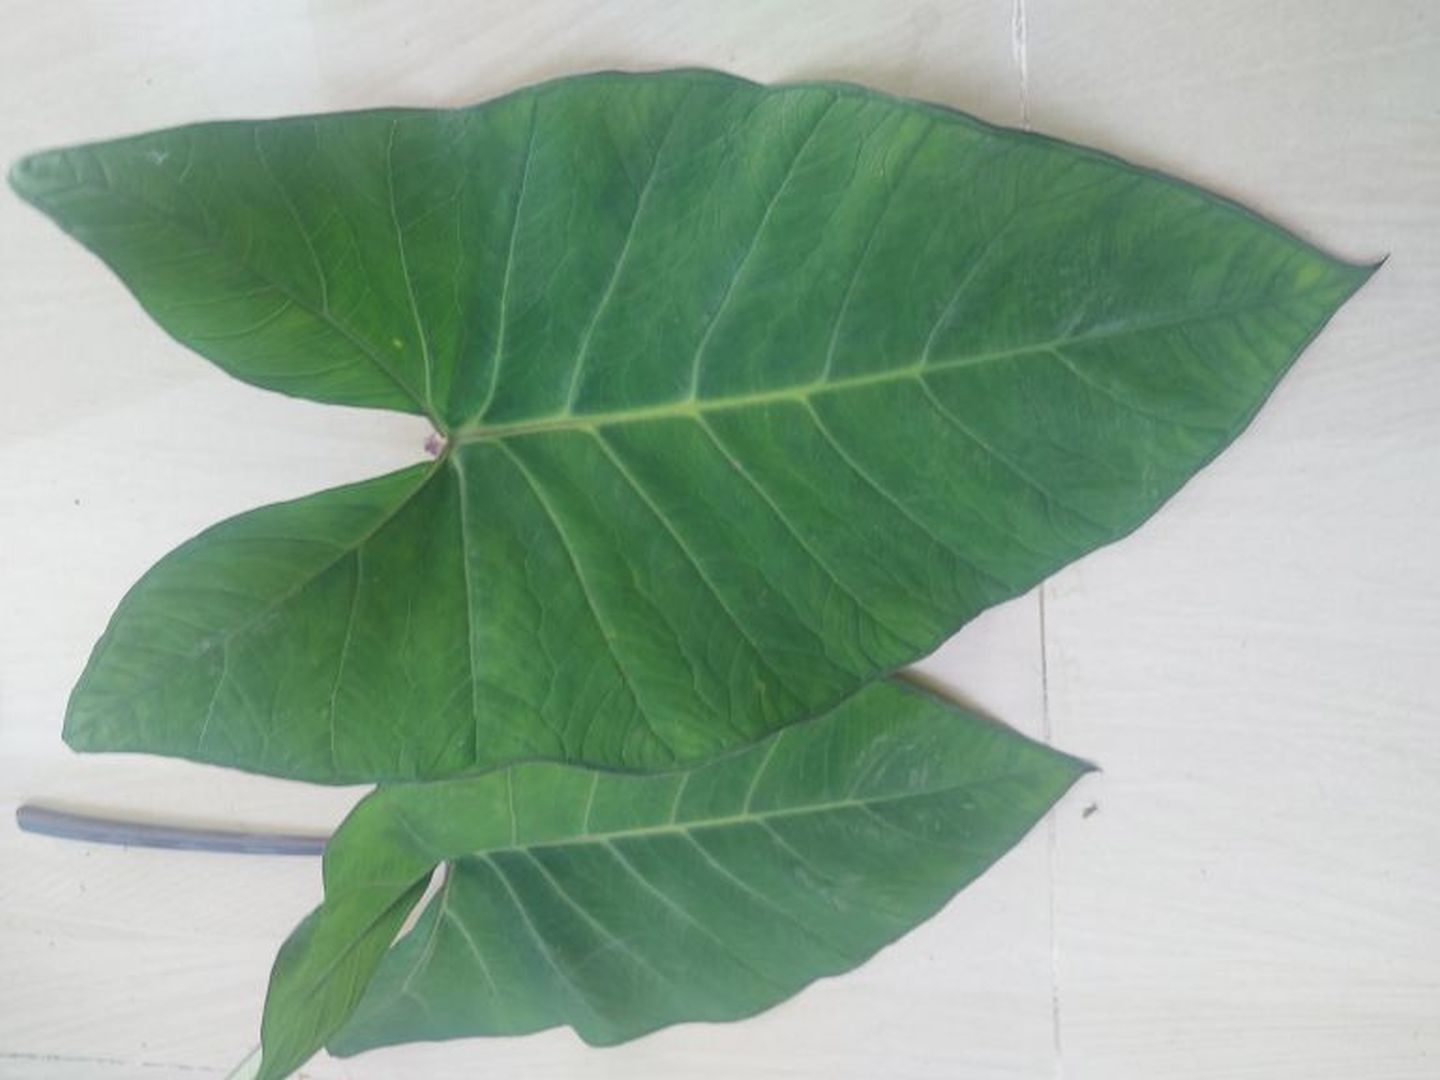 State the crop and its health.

taro, healthy
